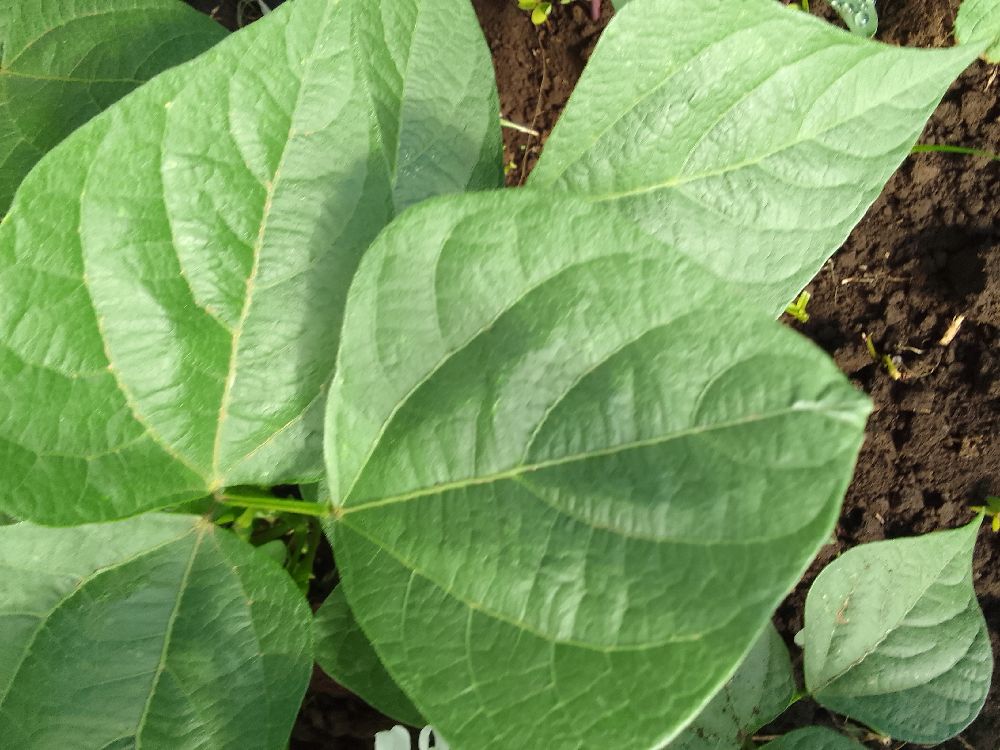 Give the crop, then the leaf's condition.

common bean, healthy
